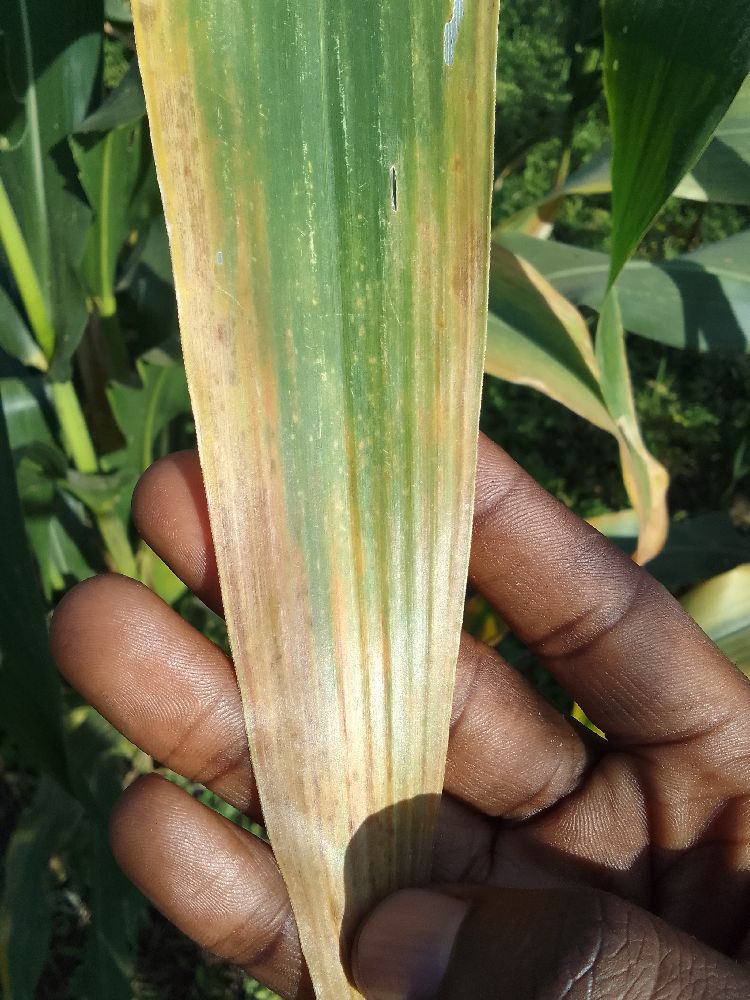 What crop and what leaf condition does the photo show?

maize, maize lethal necrosis
